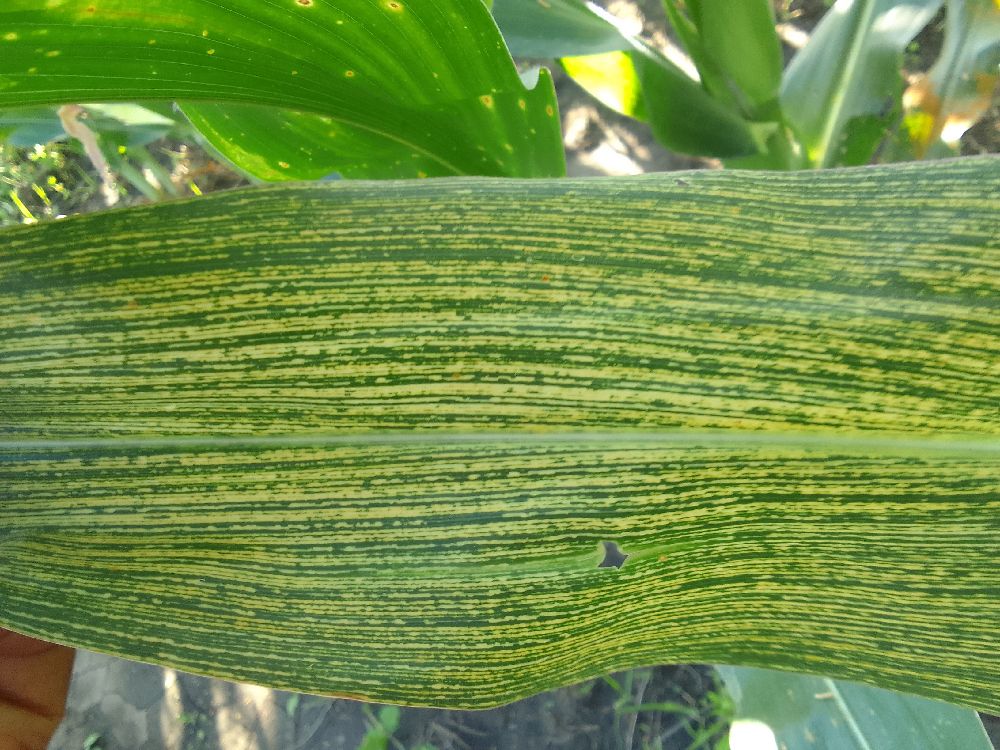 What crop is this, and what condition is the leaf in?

maize, maize streak virus
